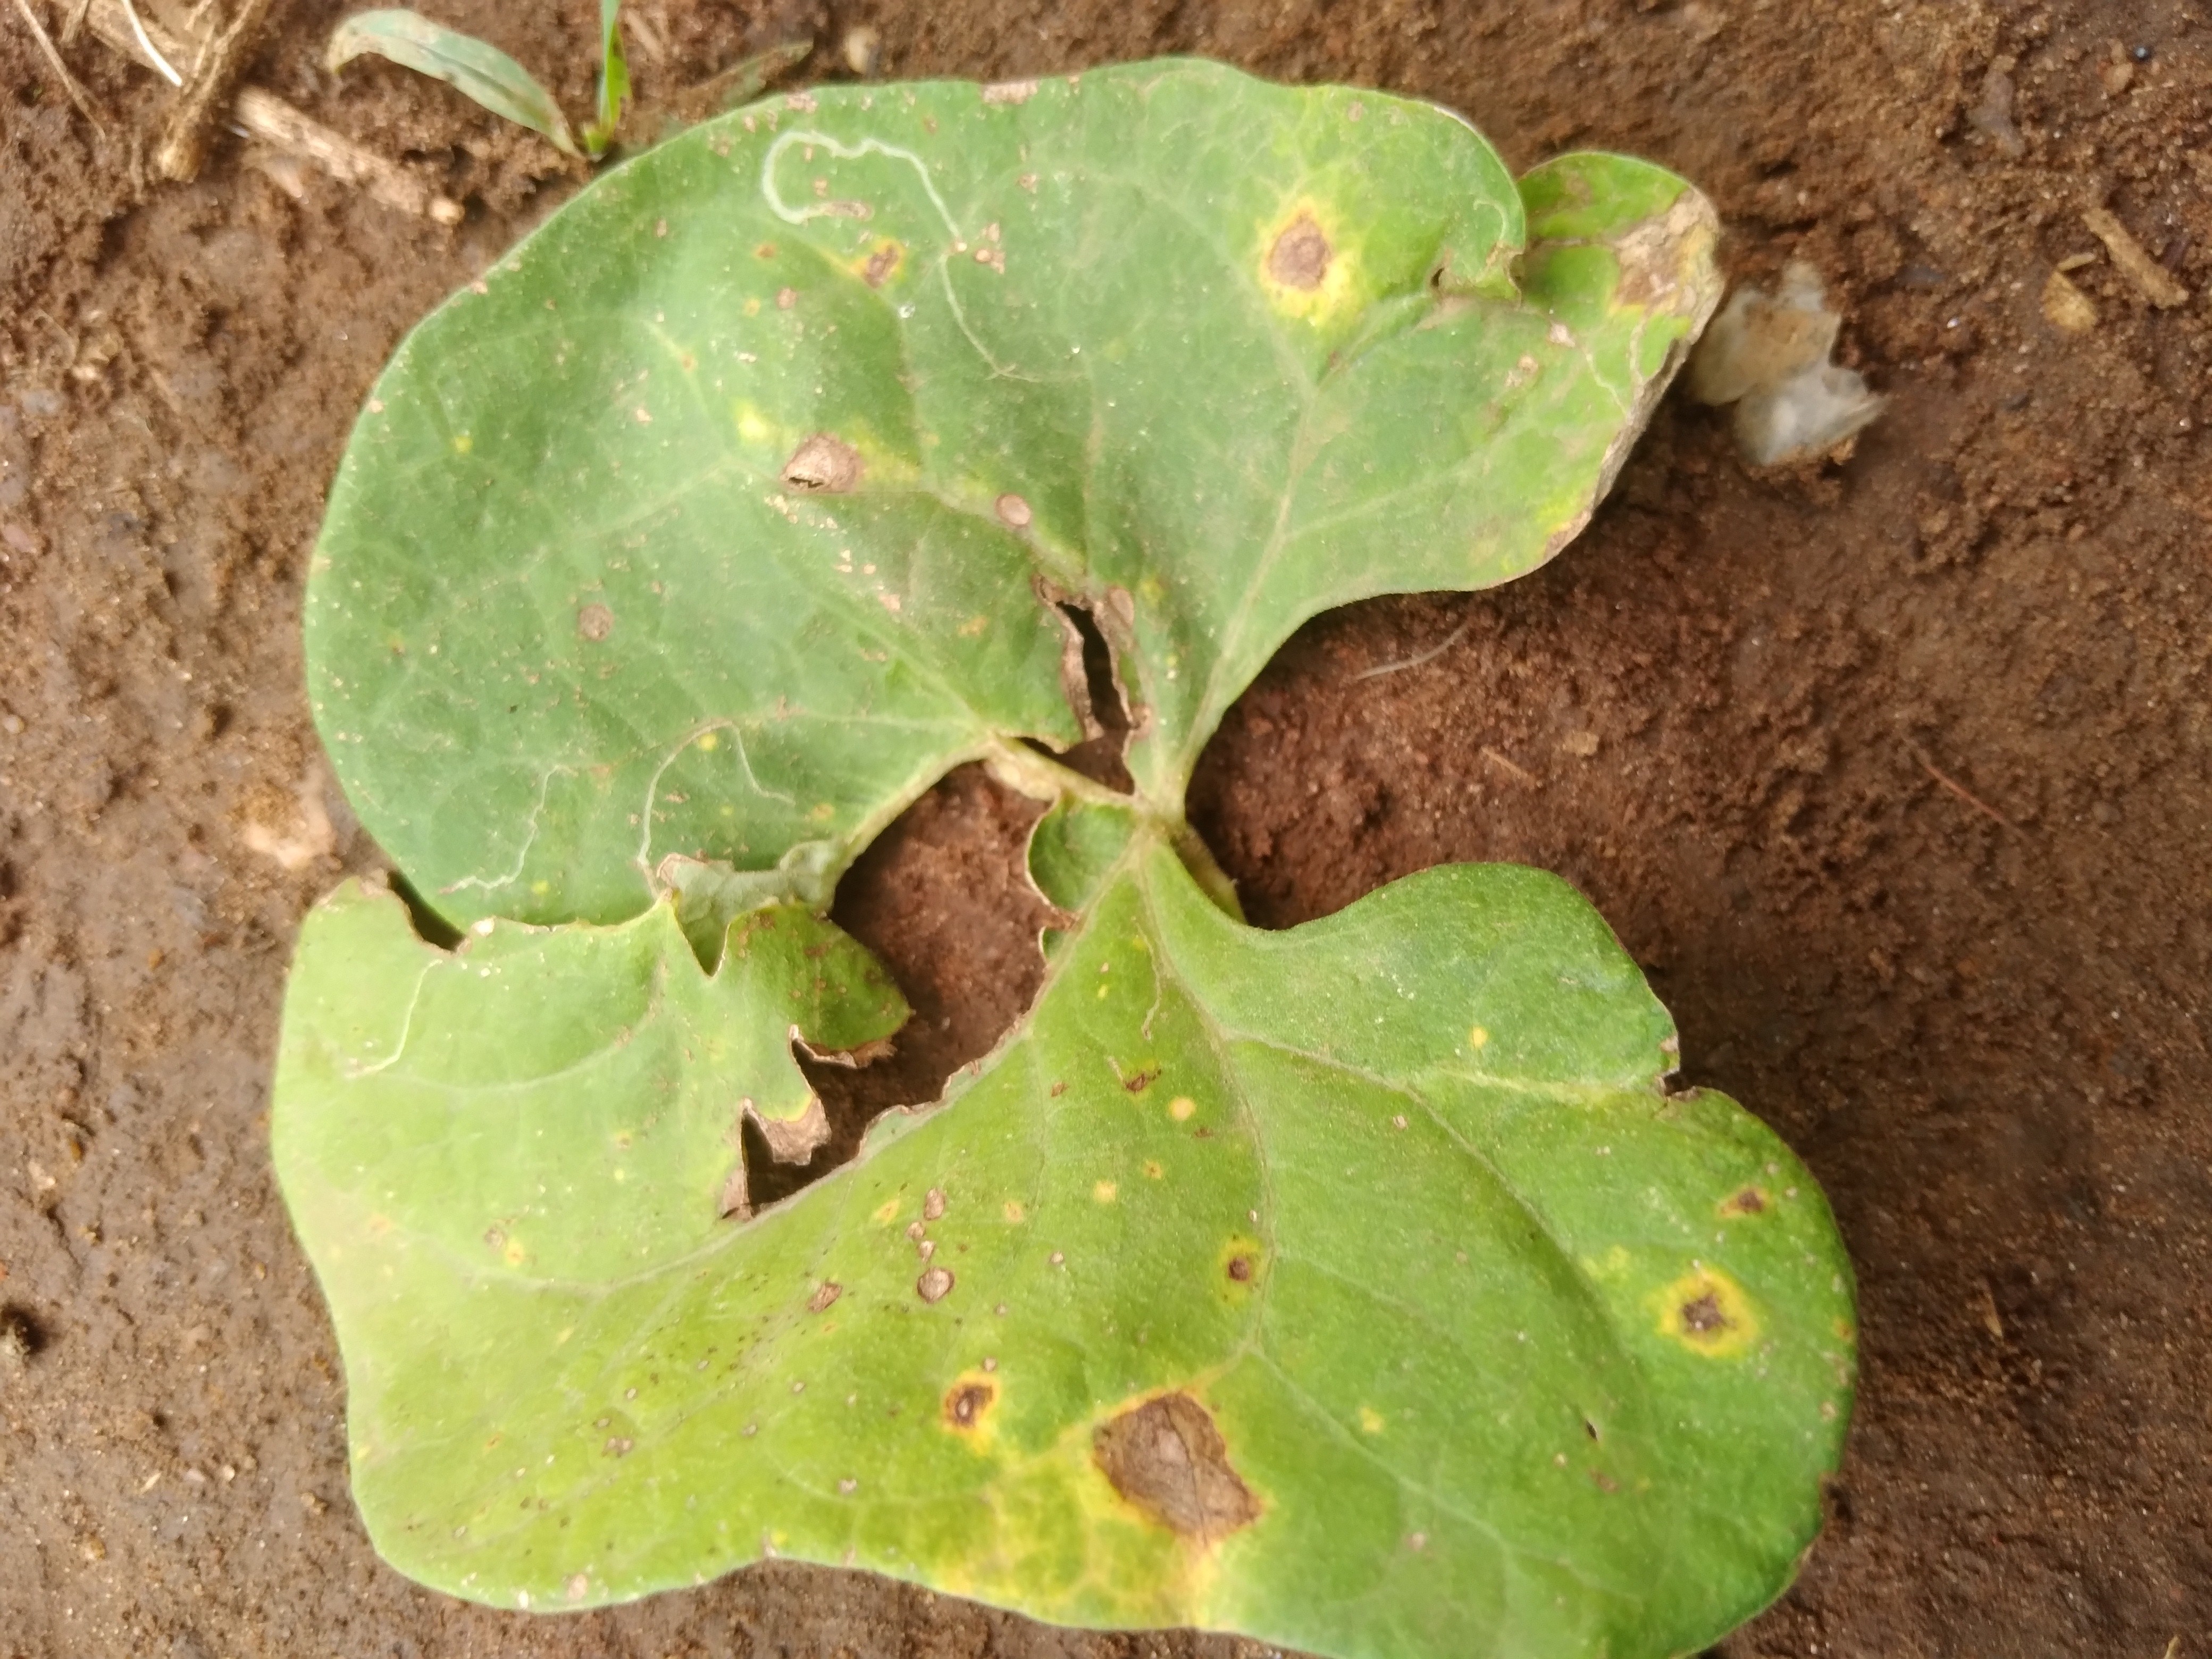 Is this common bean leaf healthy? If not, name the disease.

rust
